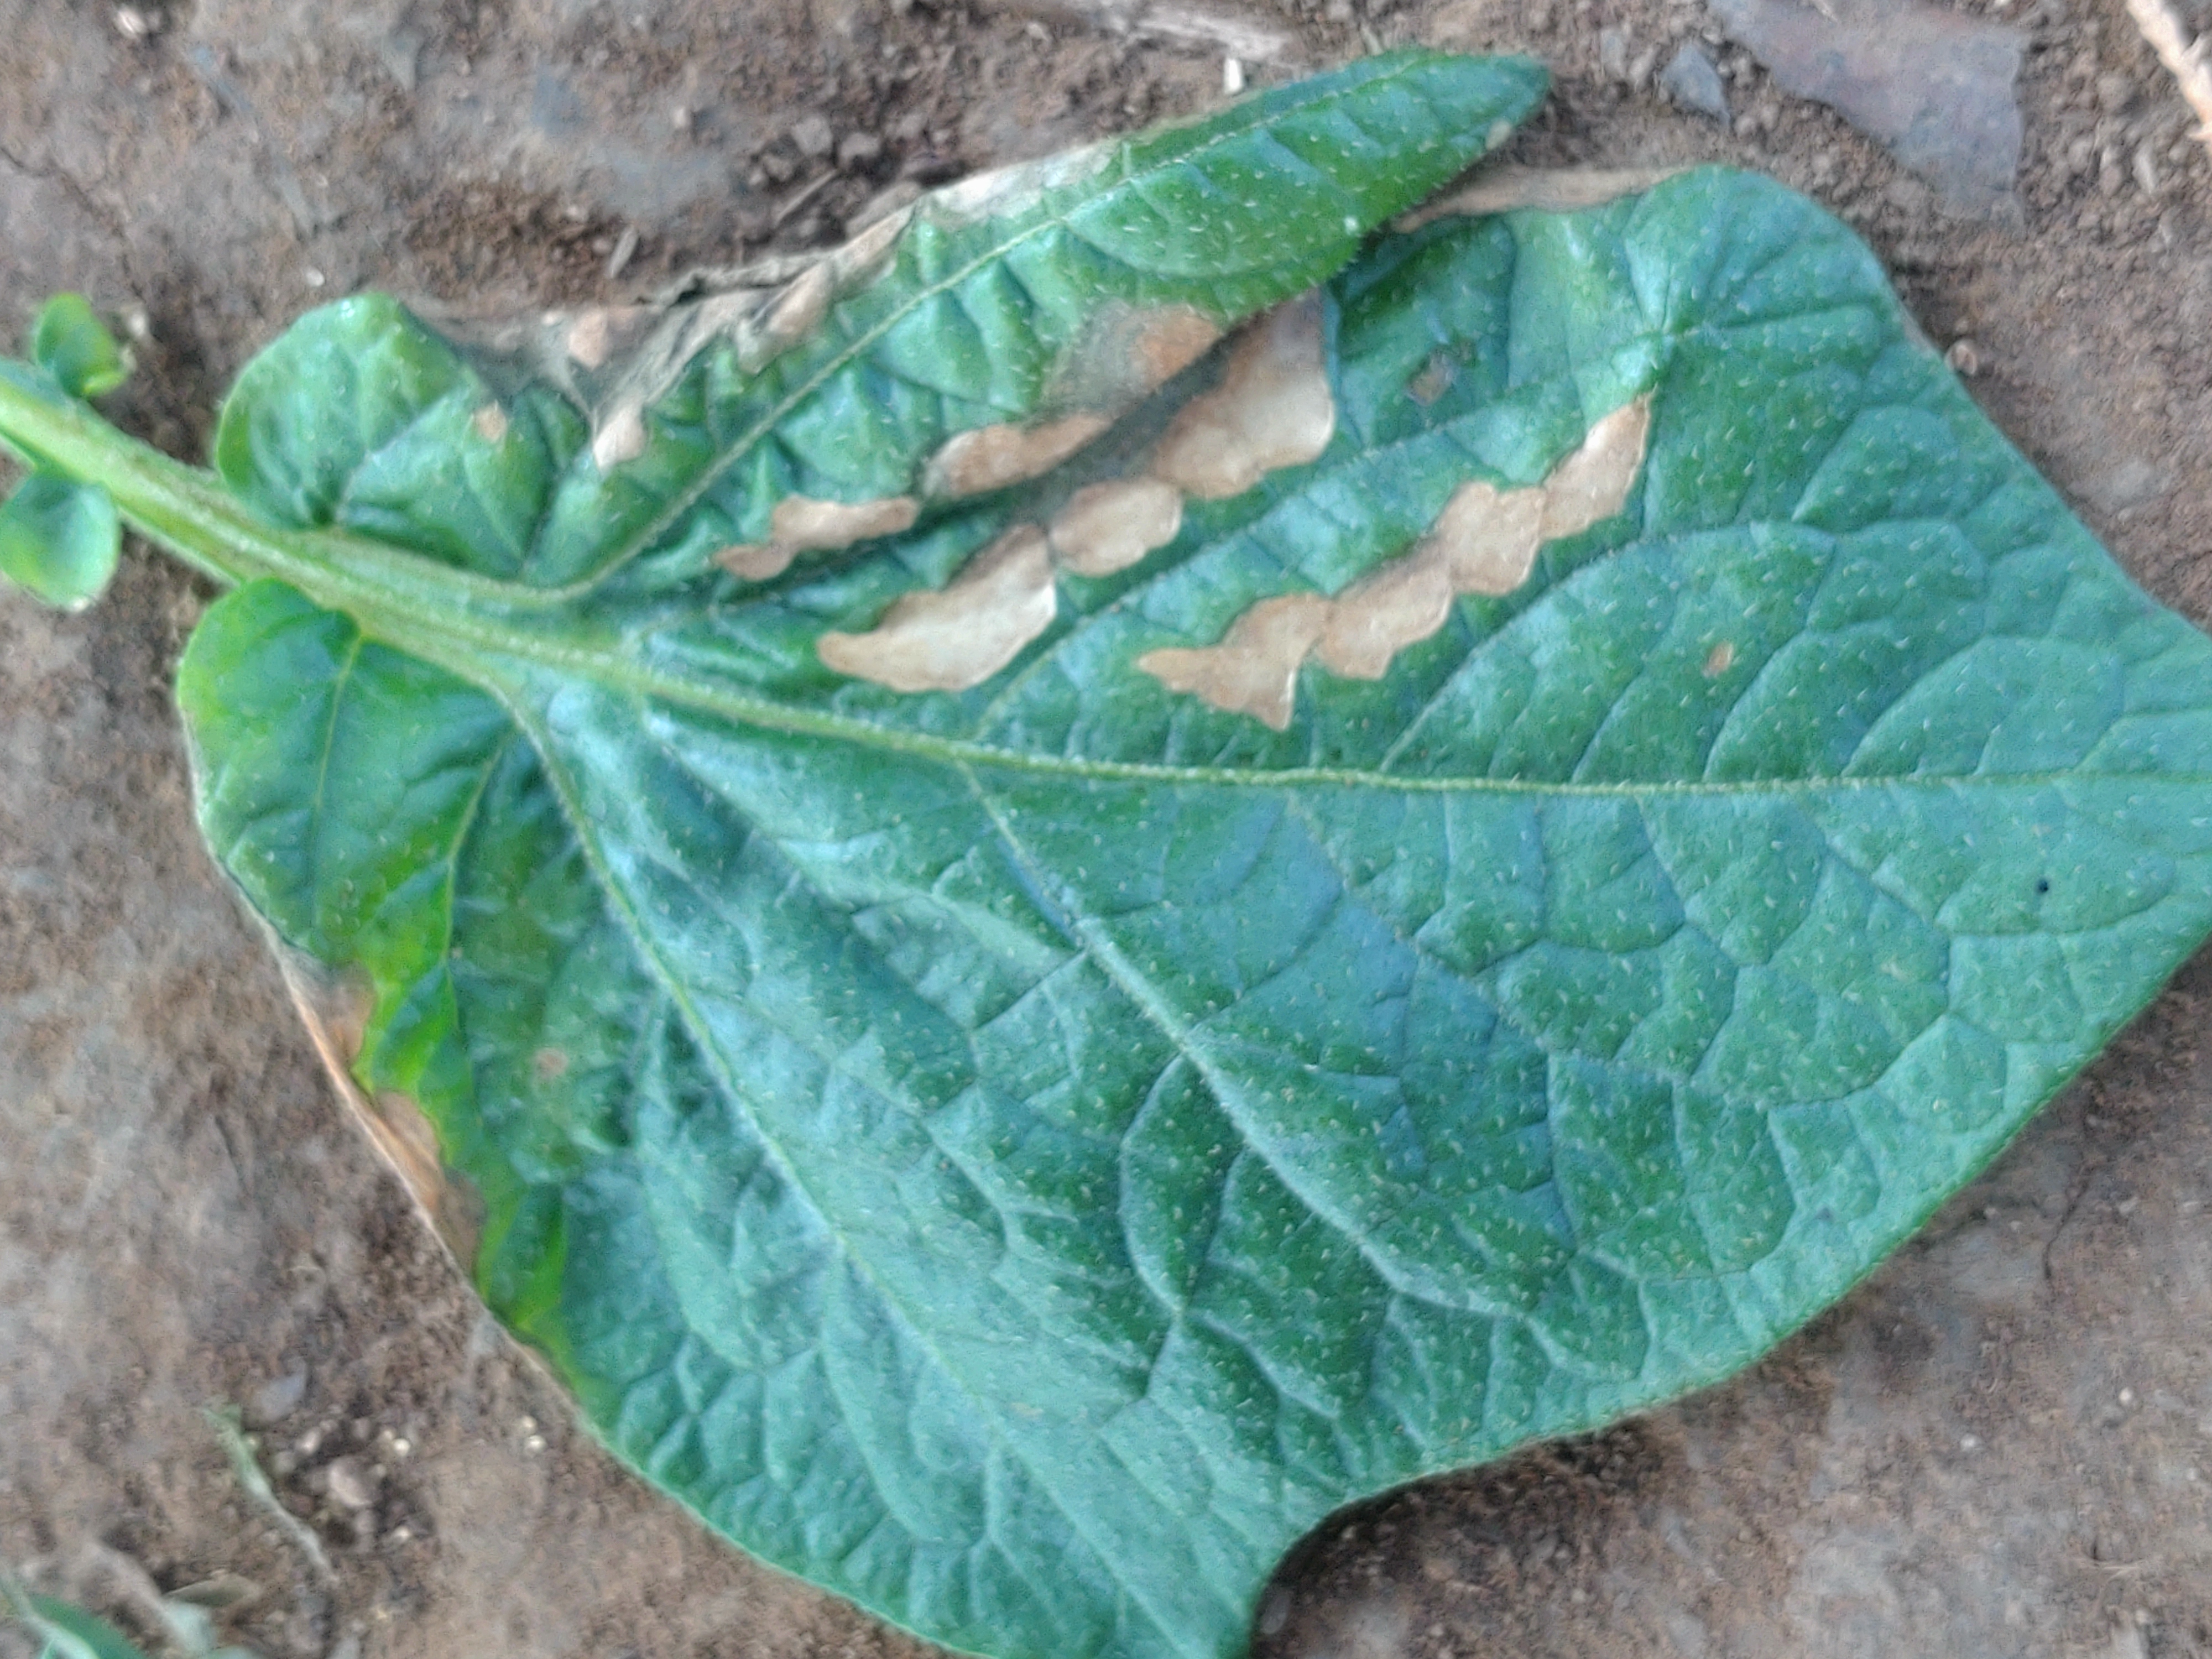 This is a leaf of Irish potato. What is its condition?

early blight
